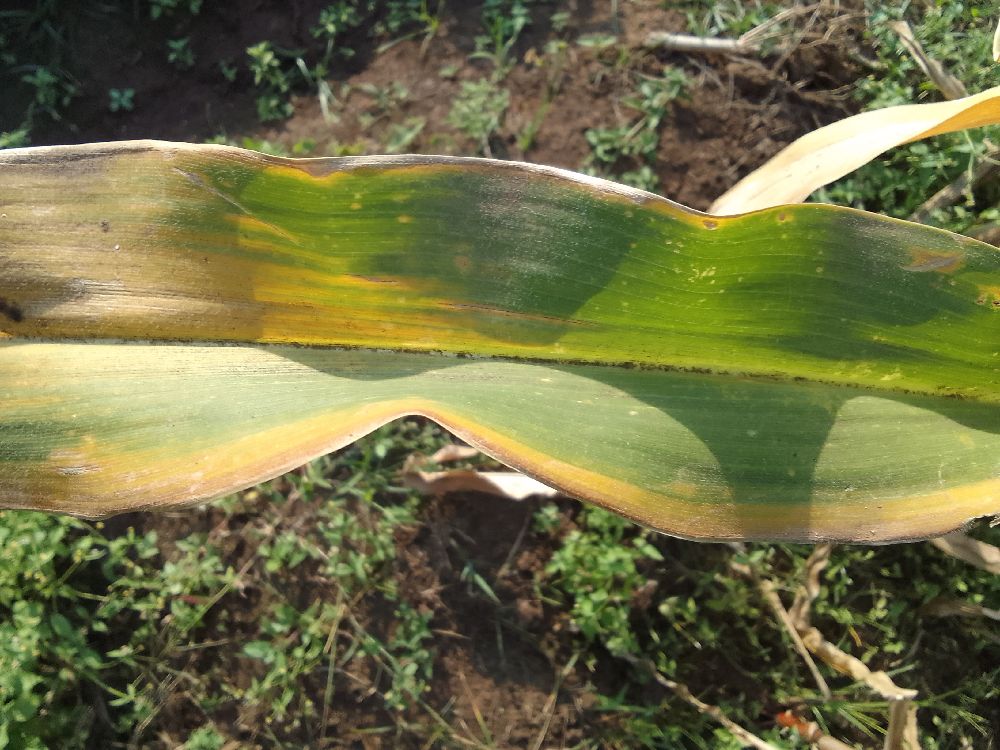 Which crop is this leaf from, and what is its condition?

maize, maize lethal necrosis
